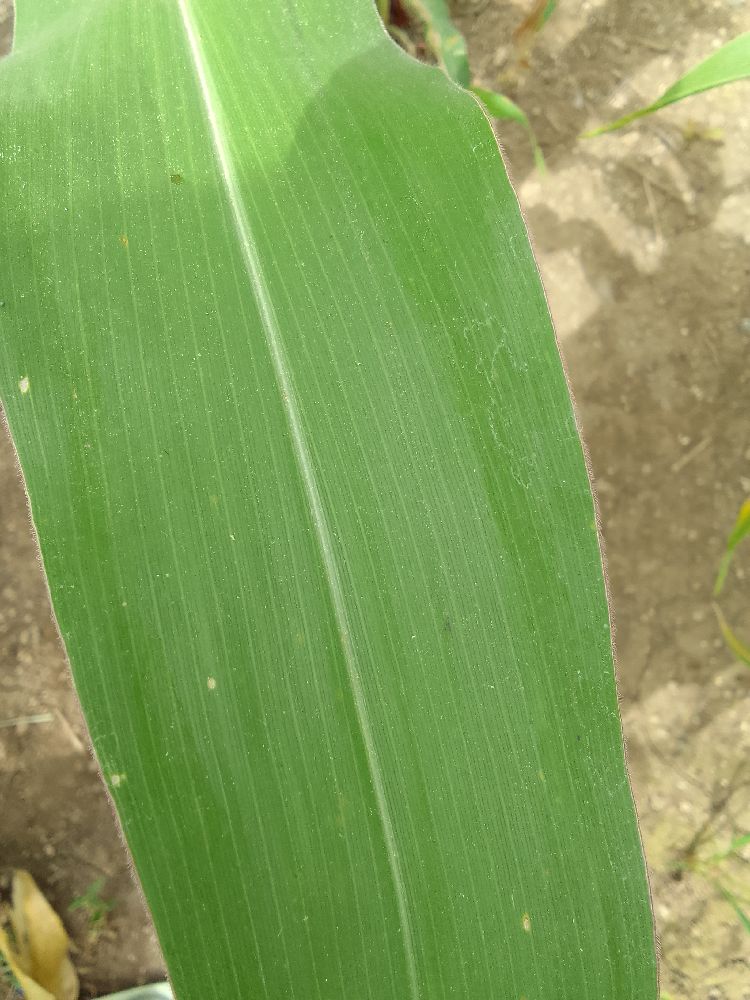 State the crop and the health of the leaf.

maize, healthy
